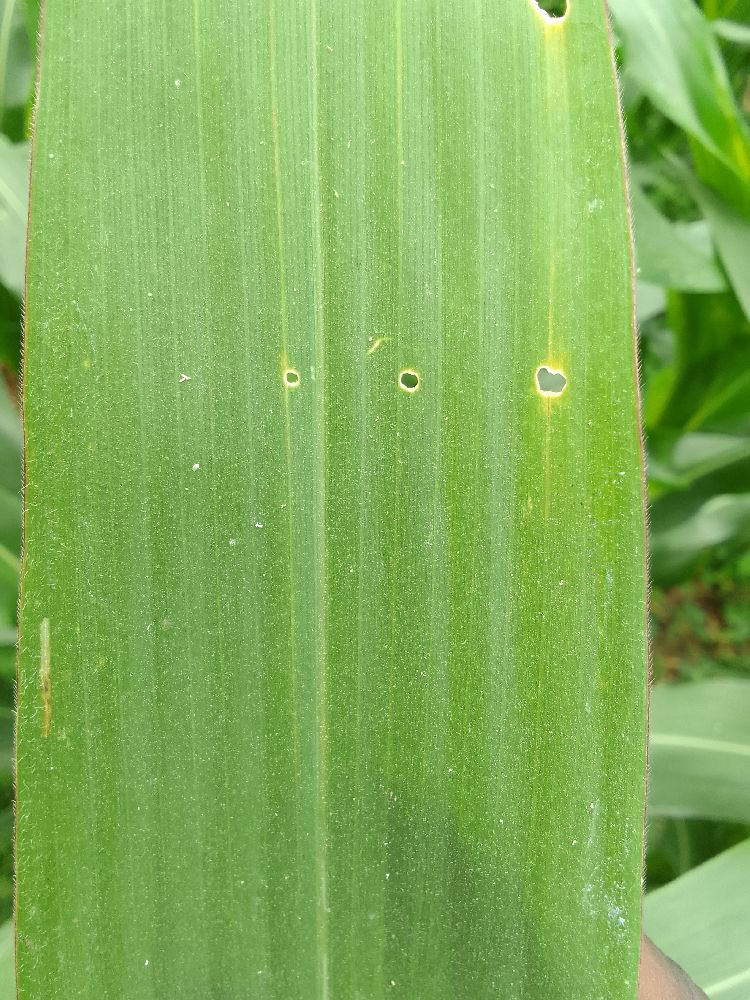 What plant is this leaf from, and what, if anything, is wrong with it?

maize, healthy
